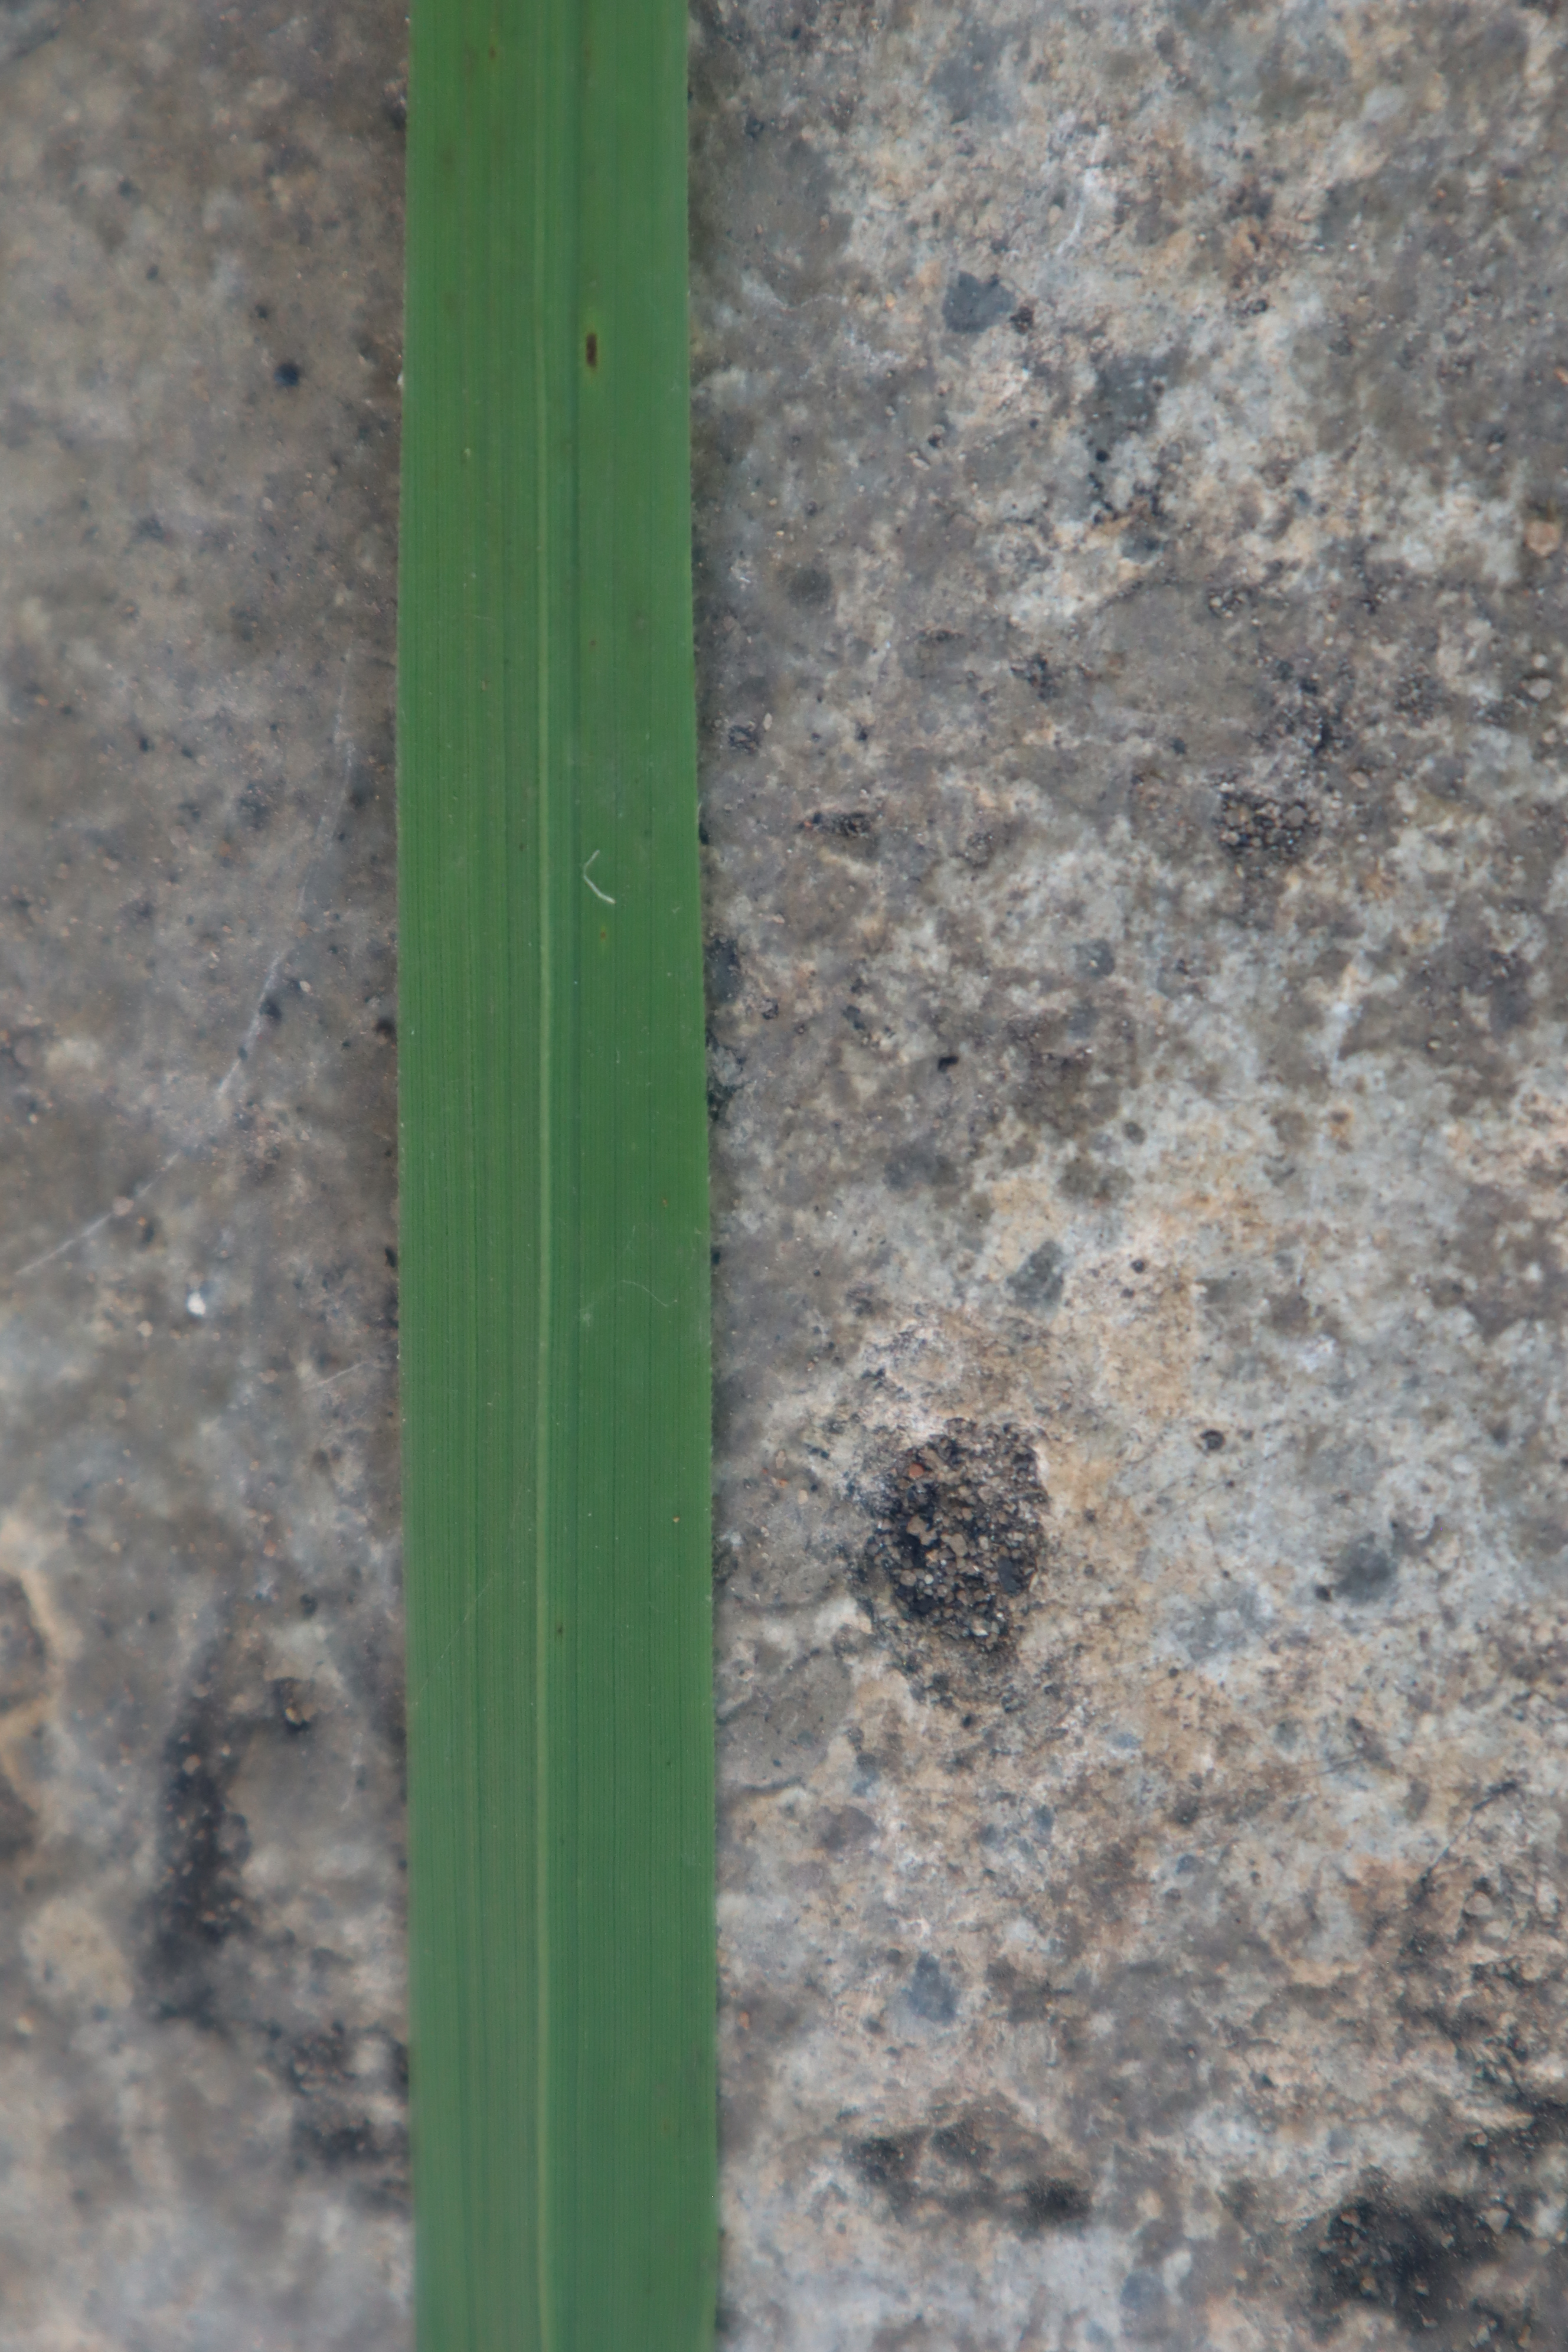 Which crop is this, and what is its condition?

rice, healthy leaves
